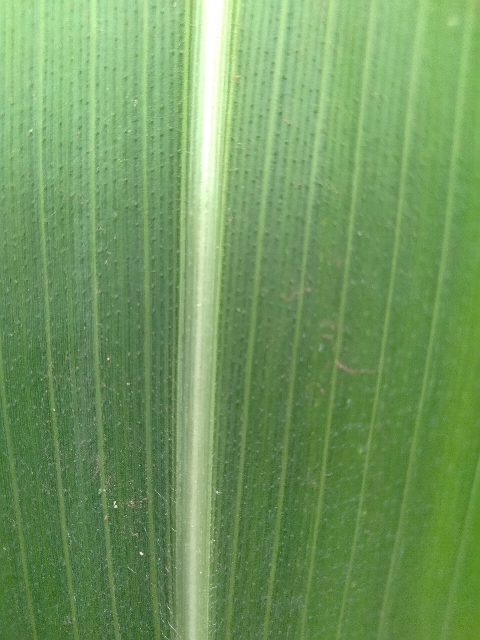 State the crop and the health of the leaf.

maize, healthy
